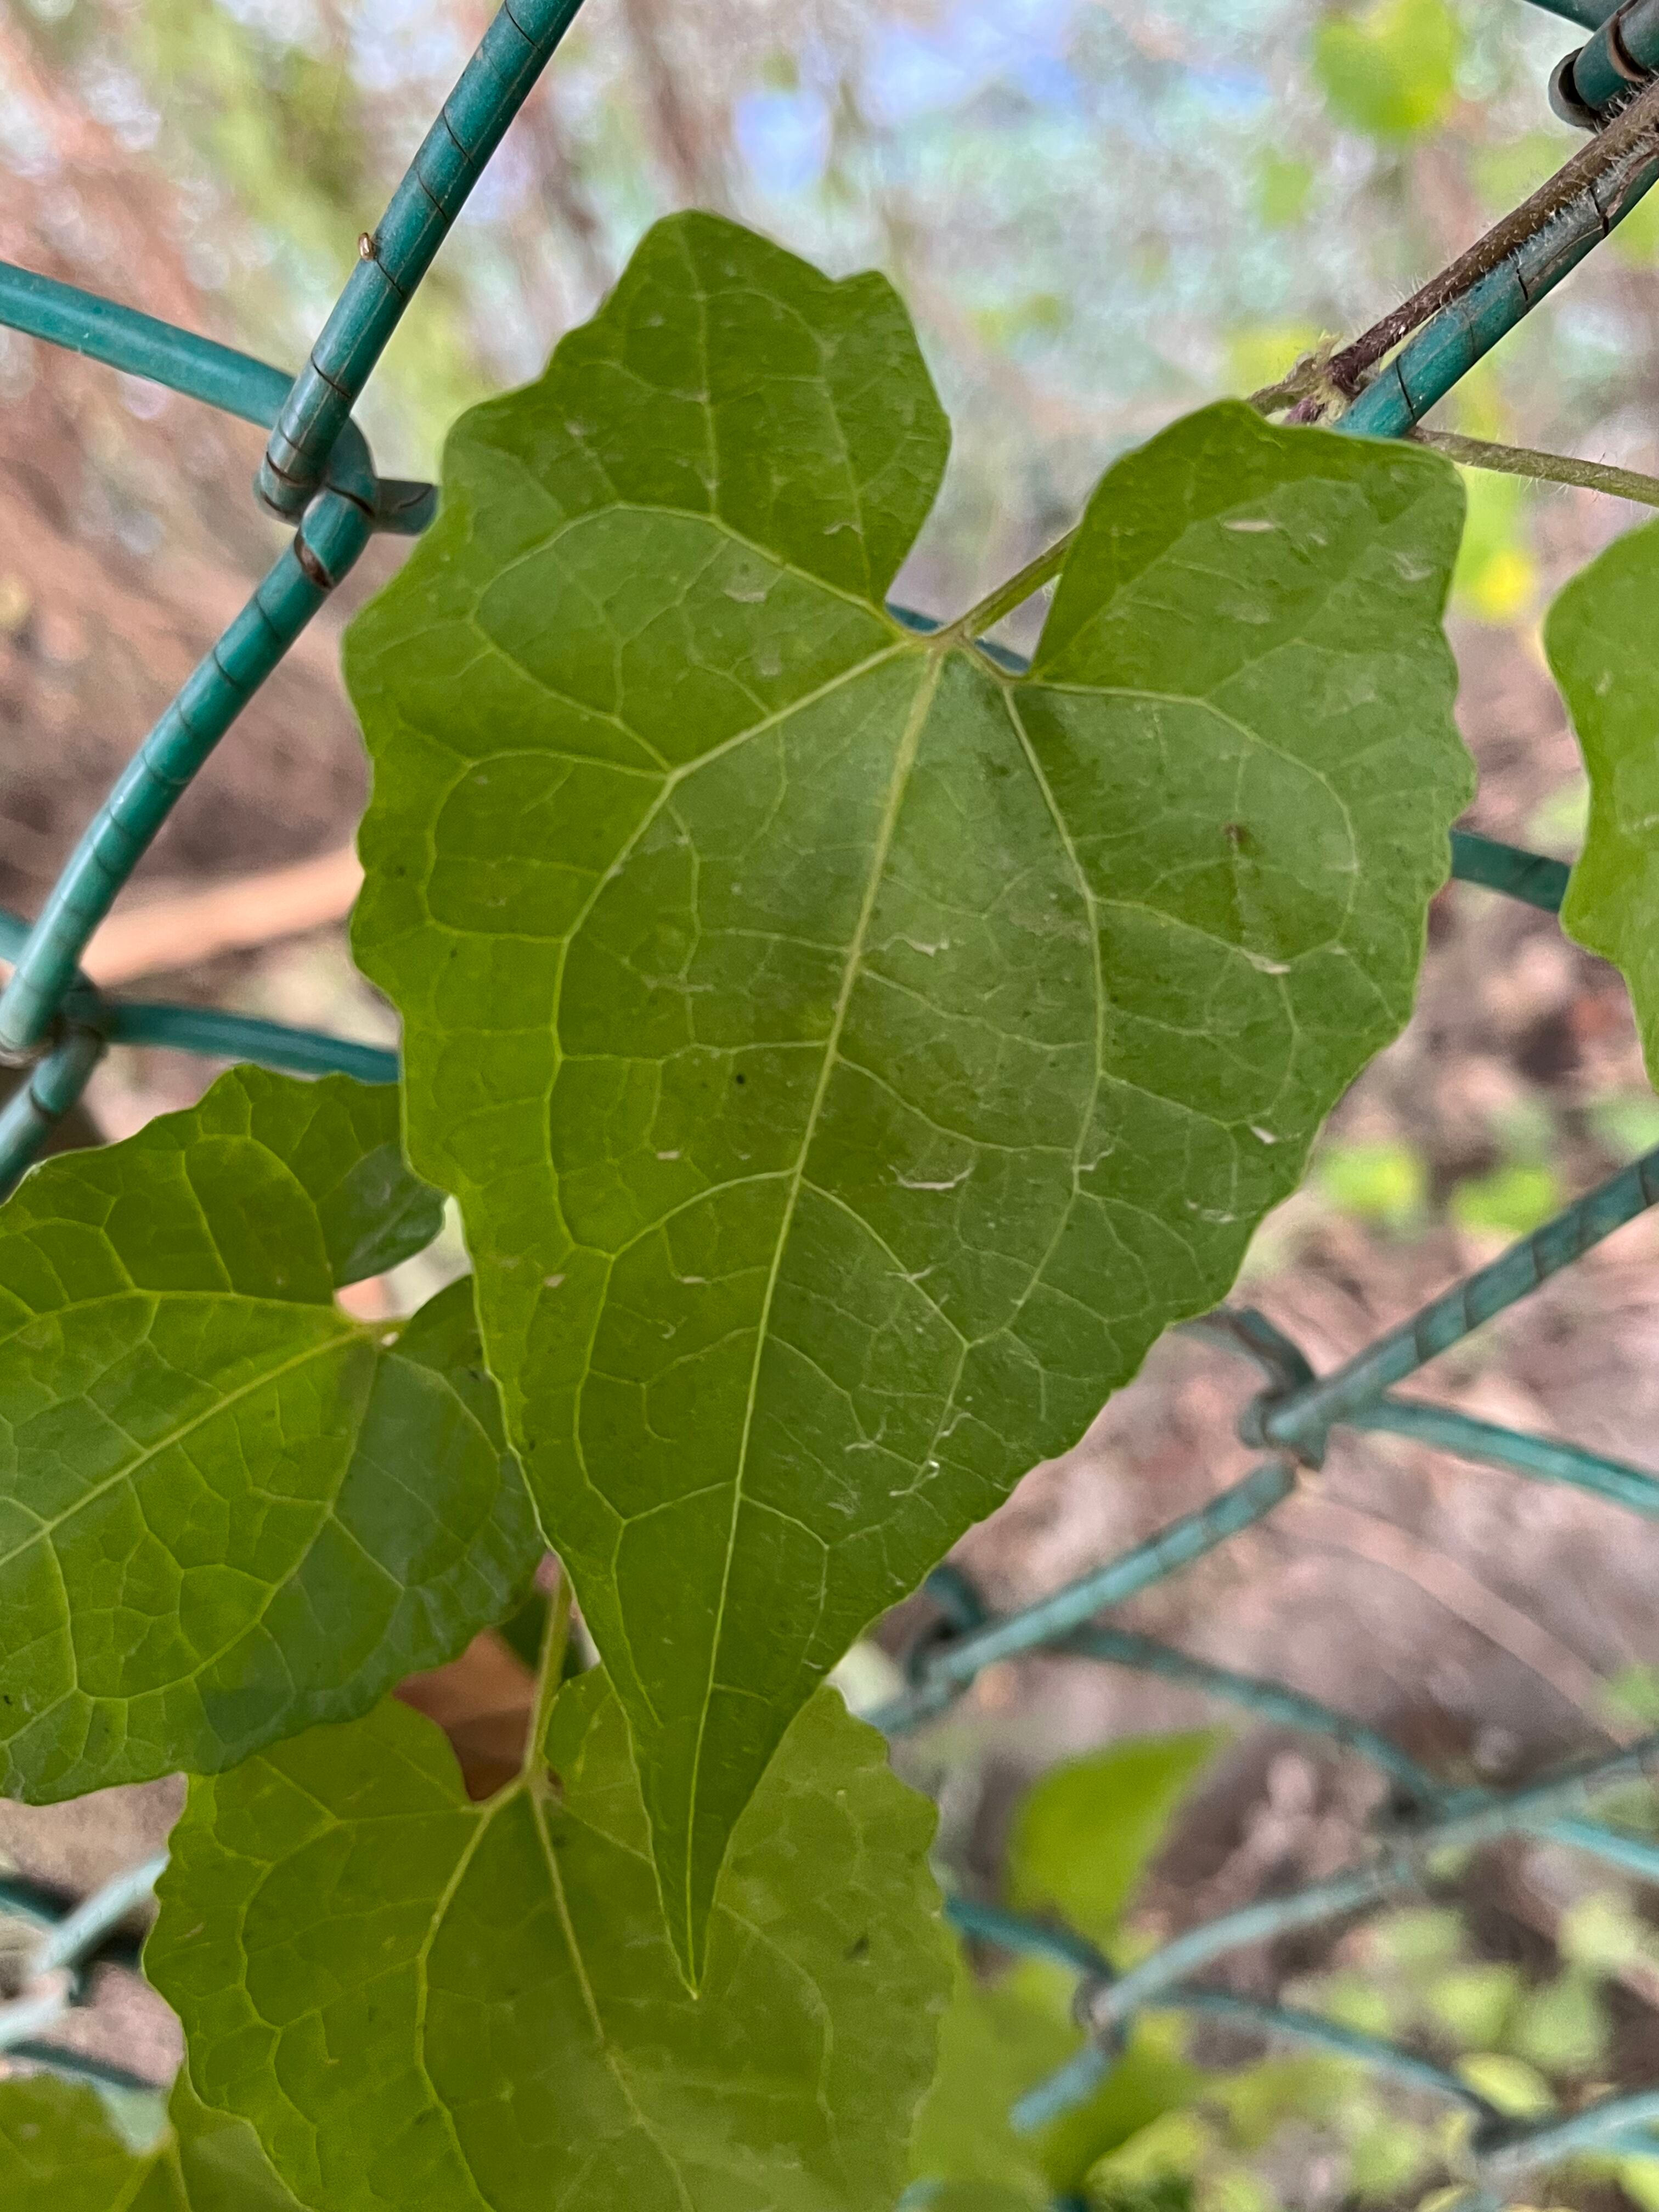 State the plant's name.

bitter vine
